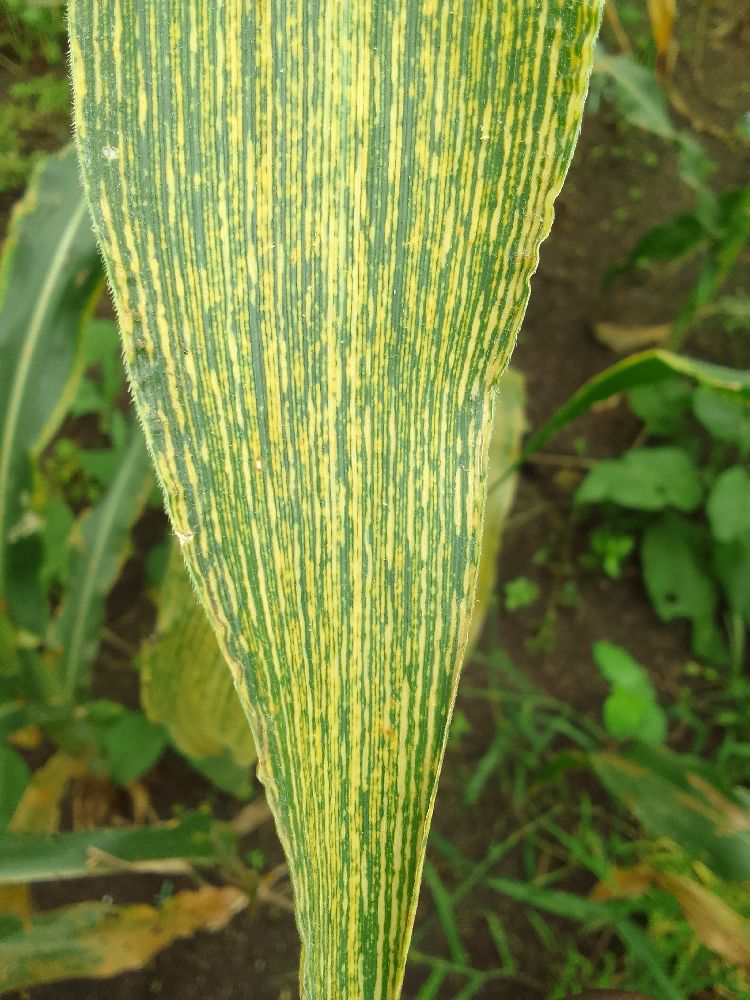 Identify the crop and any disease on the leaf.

maize, maize streak virus
